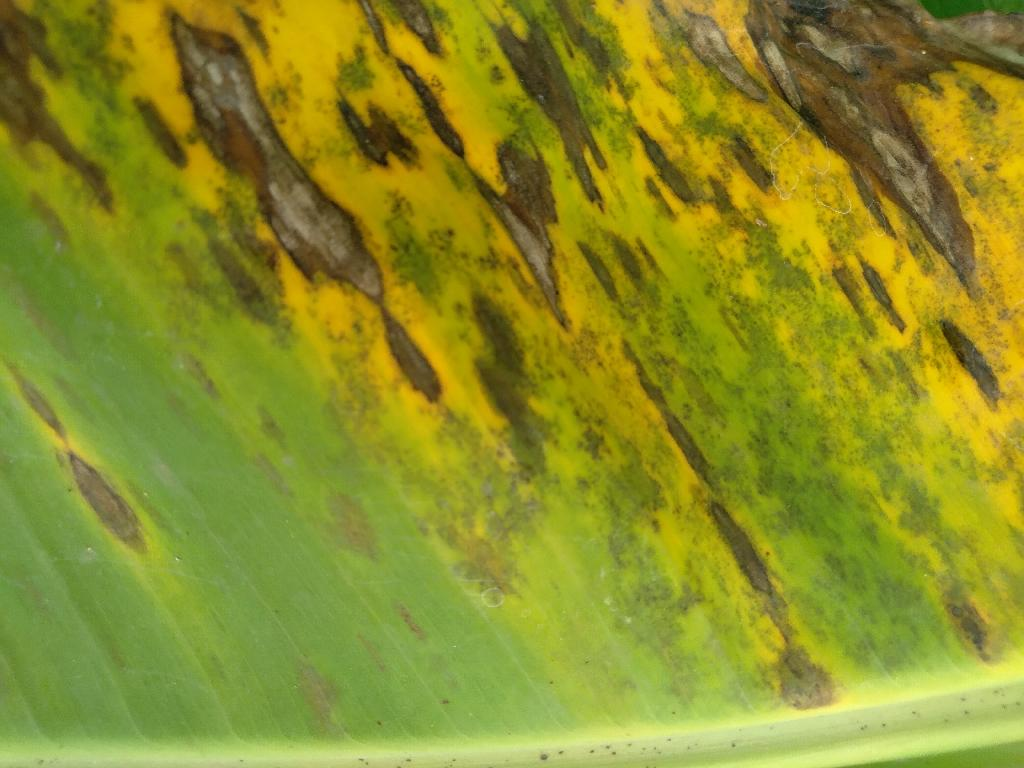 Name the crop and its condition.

banana, black sigatoka
